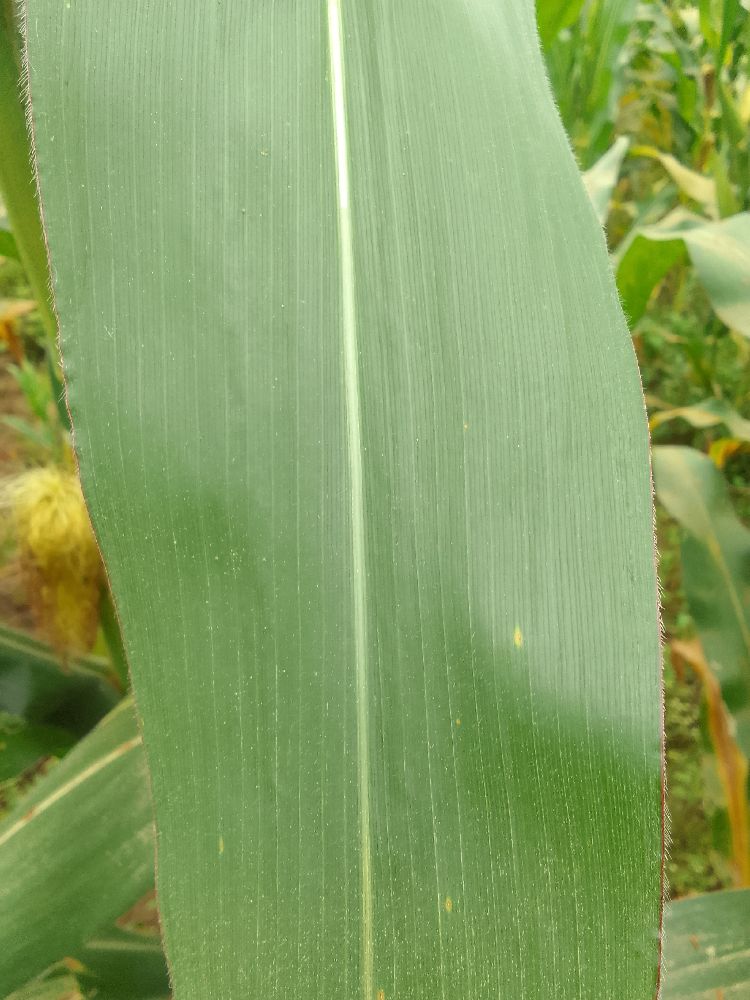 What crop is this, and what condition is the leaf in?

maize, healthy
